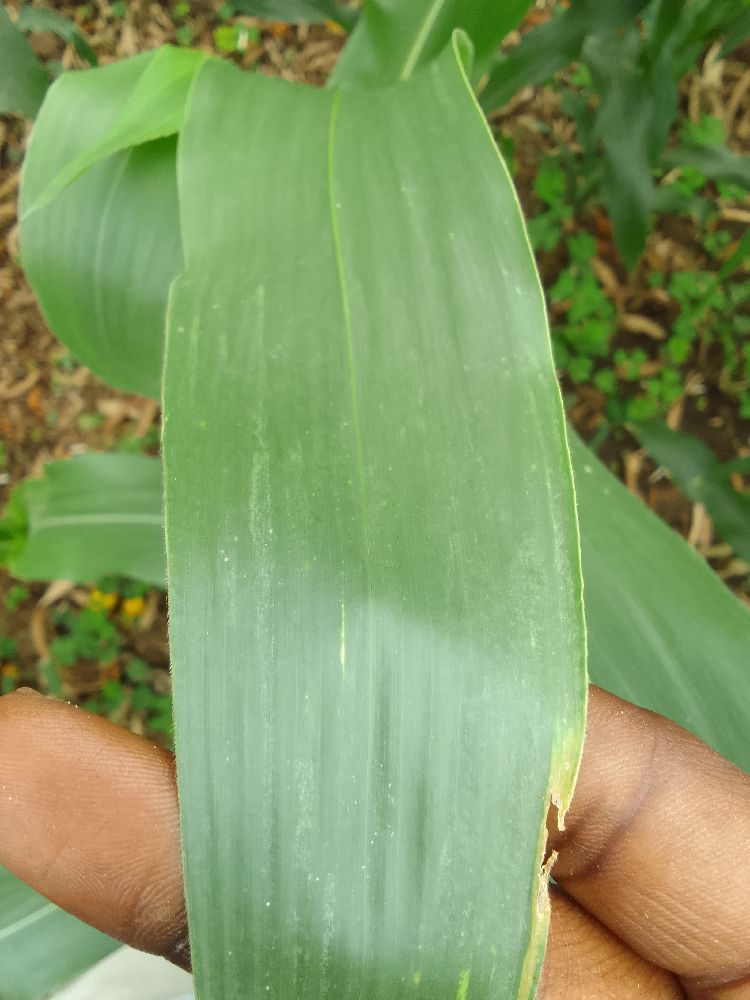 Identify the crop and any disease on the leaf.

maize, healthy
